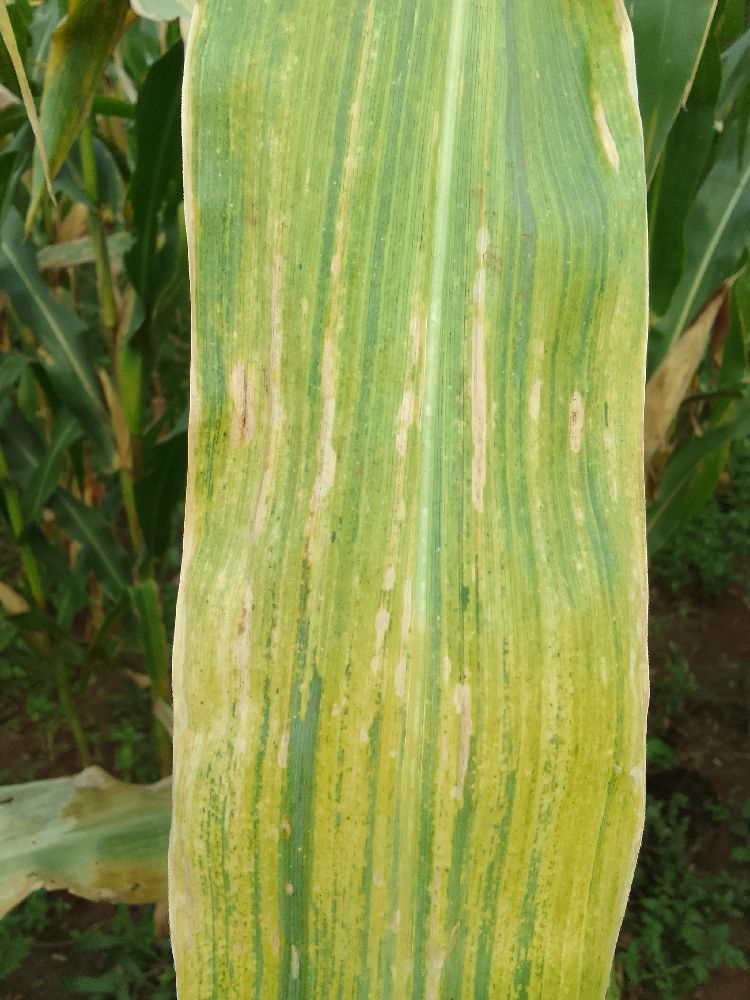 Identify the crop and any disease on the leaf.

maize, maize lethal necrosis
